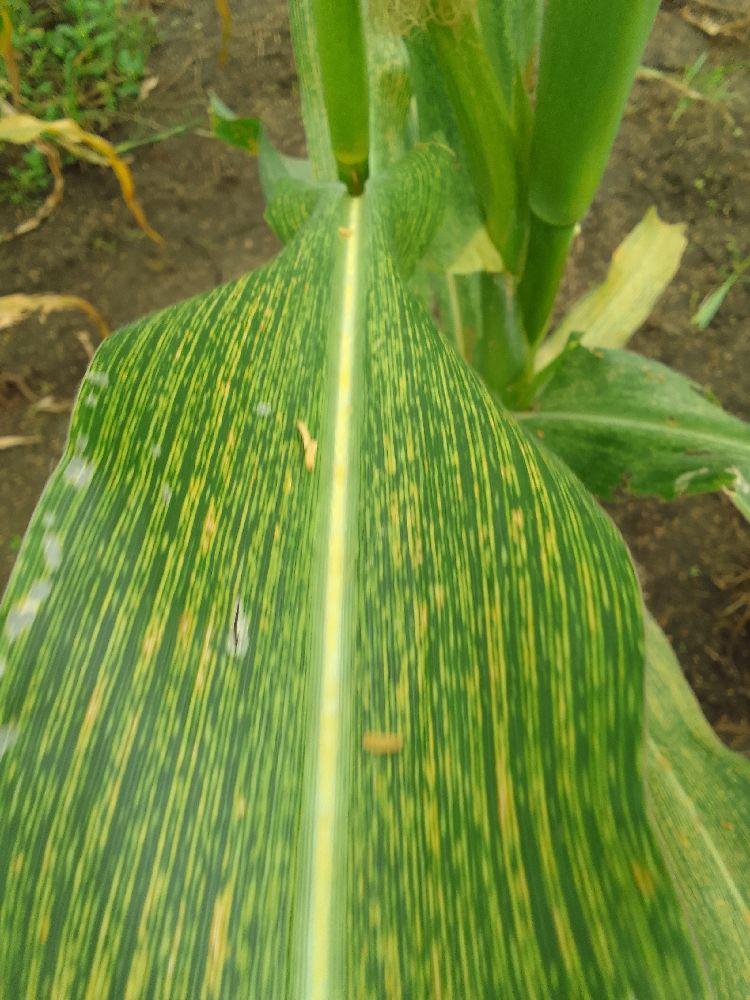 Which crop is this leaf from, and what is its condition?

maize, maize streak virus
